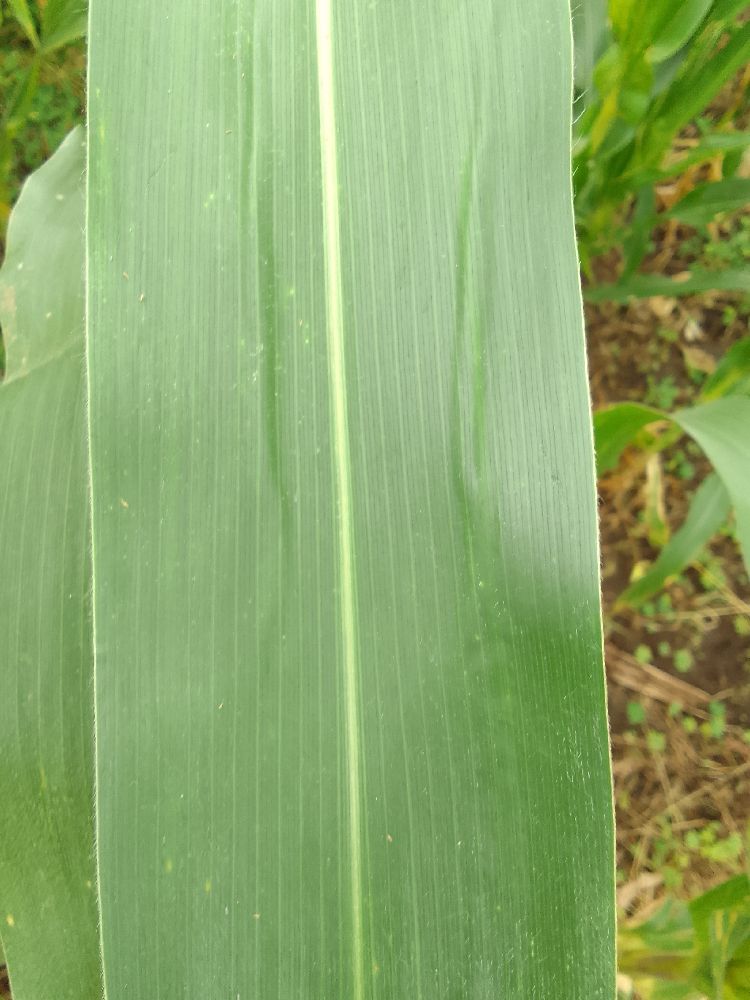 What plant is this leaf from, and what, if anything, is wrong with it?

maize, healthy
